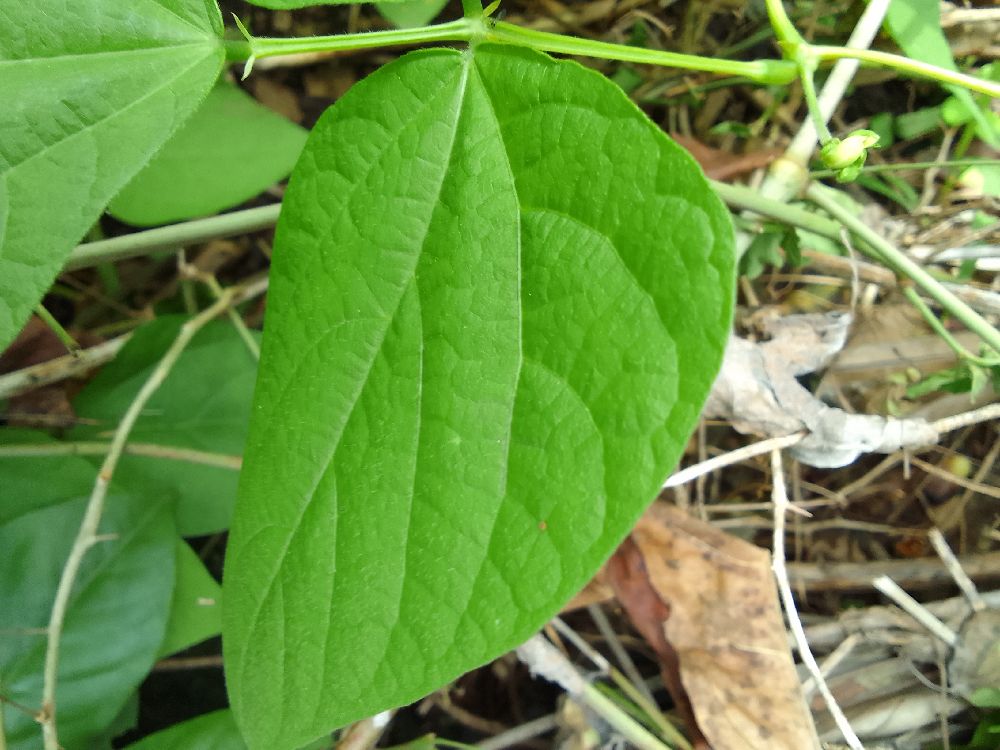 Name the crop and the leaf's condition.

common bean, healthy
